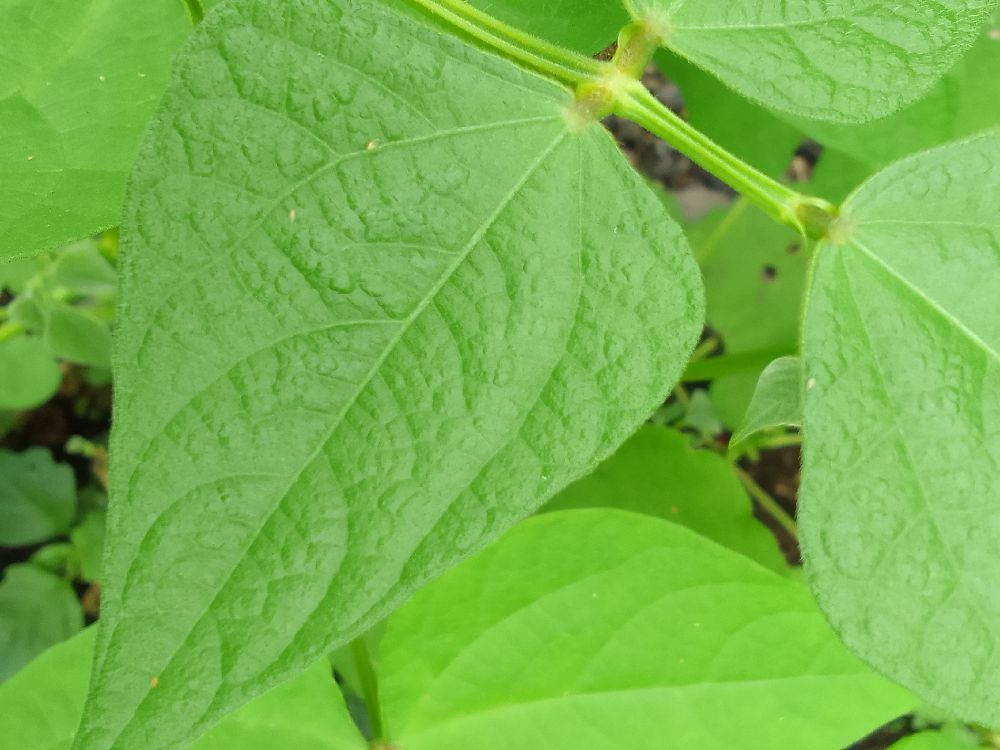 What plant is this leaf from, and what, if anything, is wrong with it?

common bean, healthy
